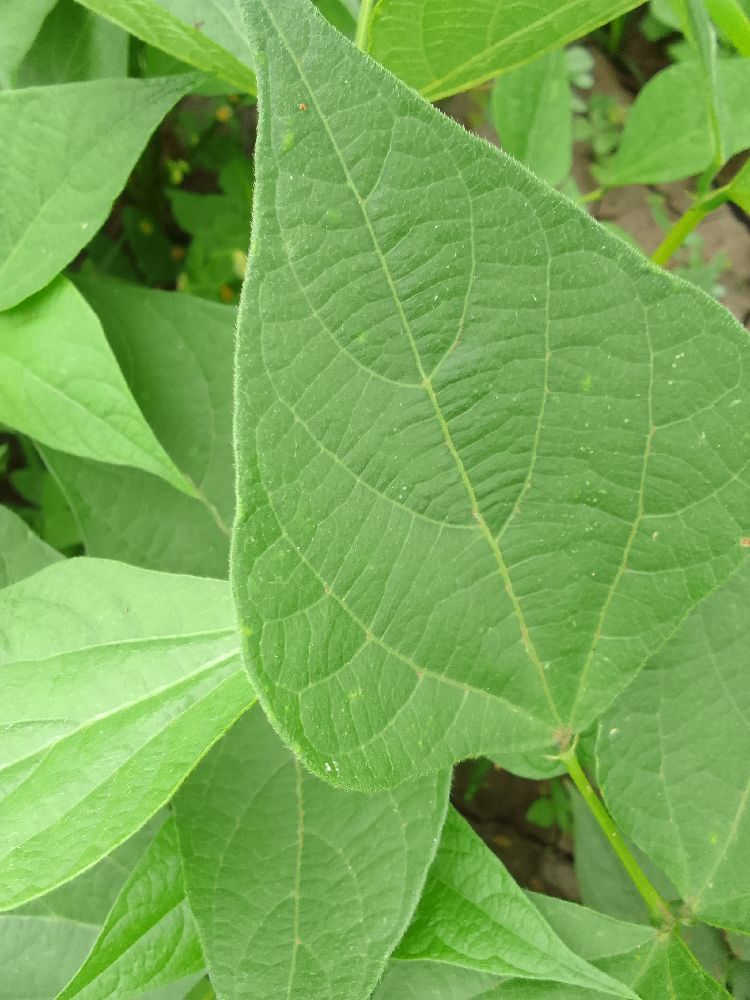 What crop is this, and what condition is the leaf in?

common bean, healthy
